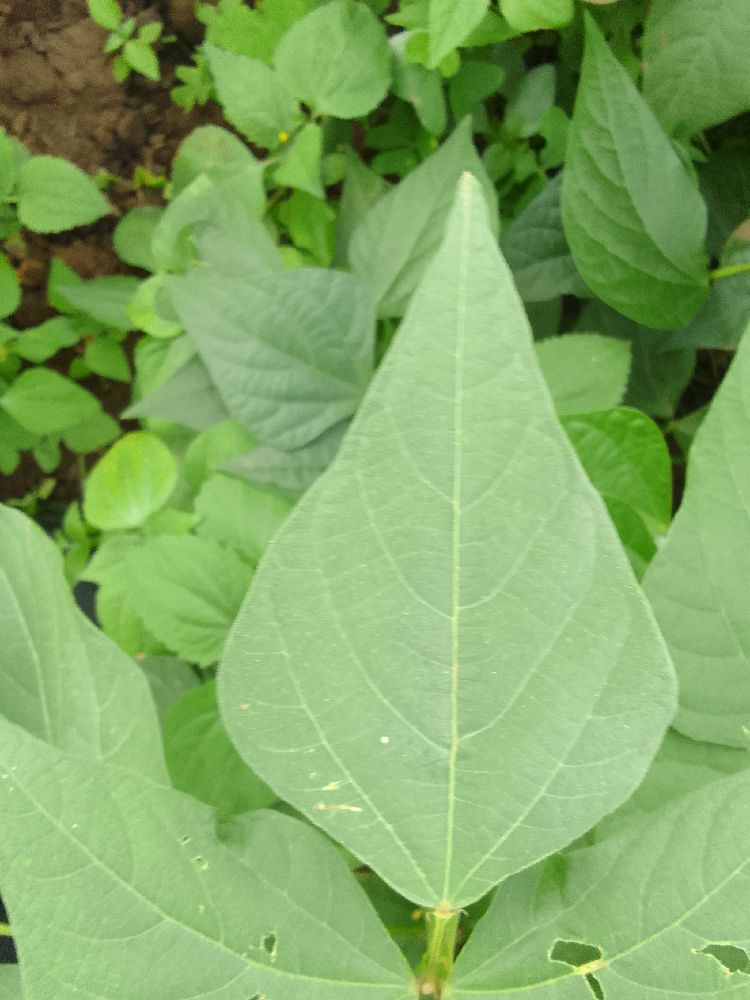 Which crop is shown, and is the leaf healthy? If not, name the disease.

common bean, healthy
